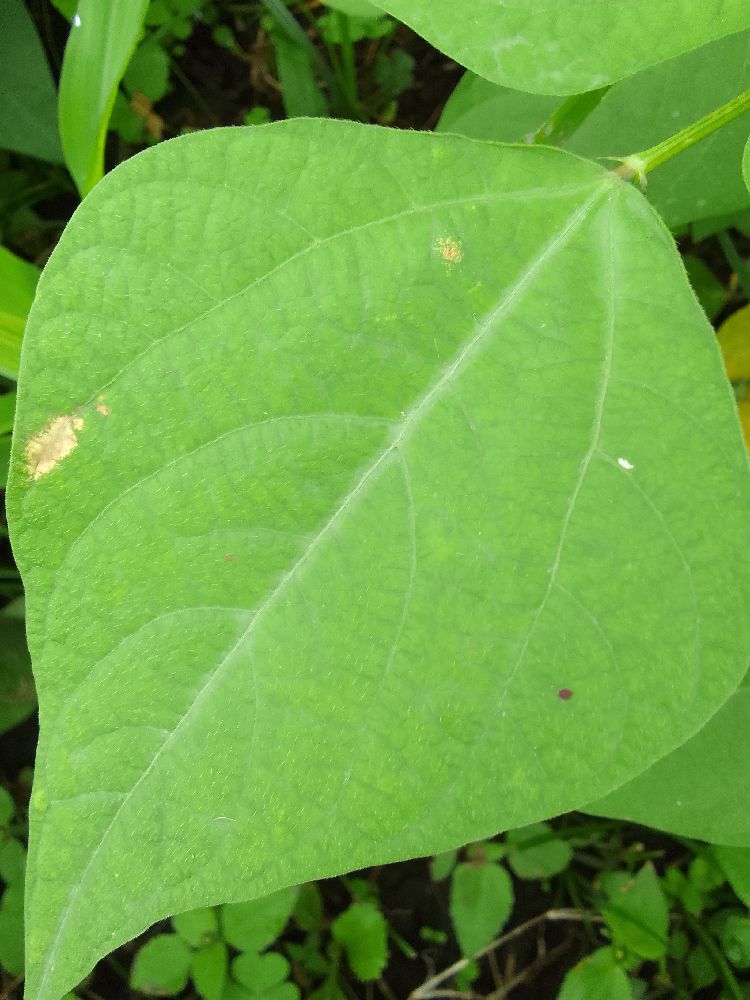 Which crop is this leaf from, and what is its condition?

common bean, healthy
